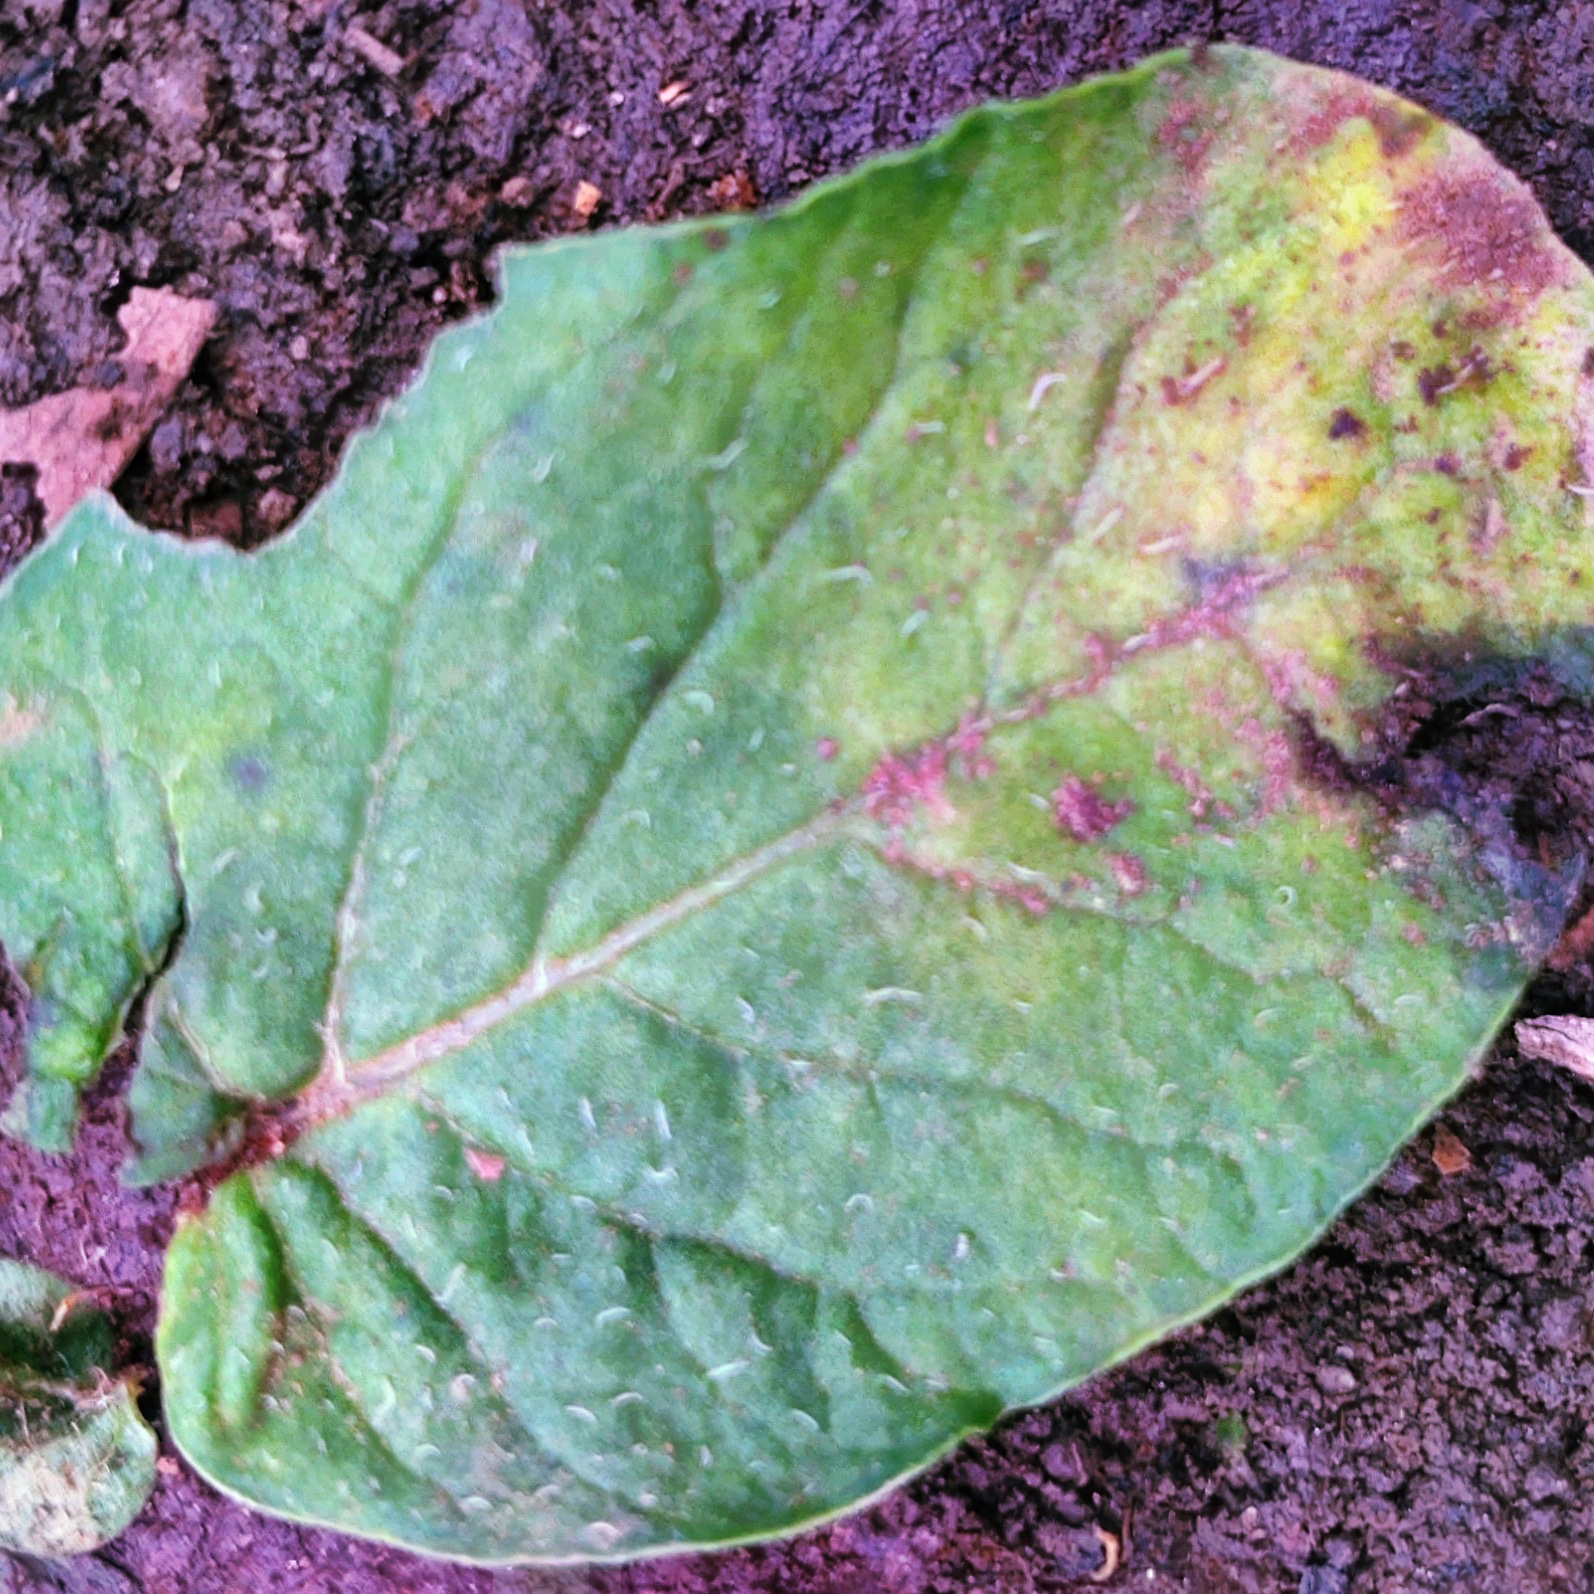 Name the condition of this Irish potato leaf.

late blight
